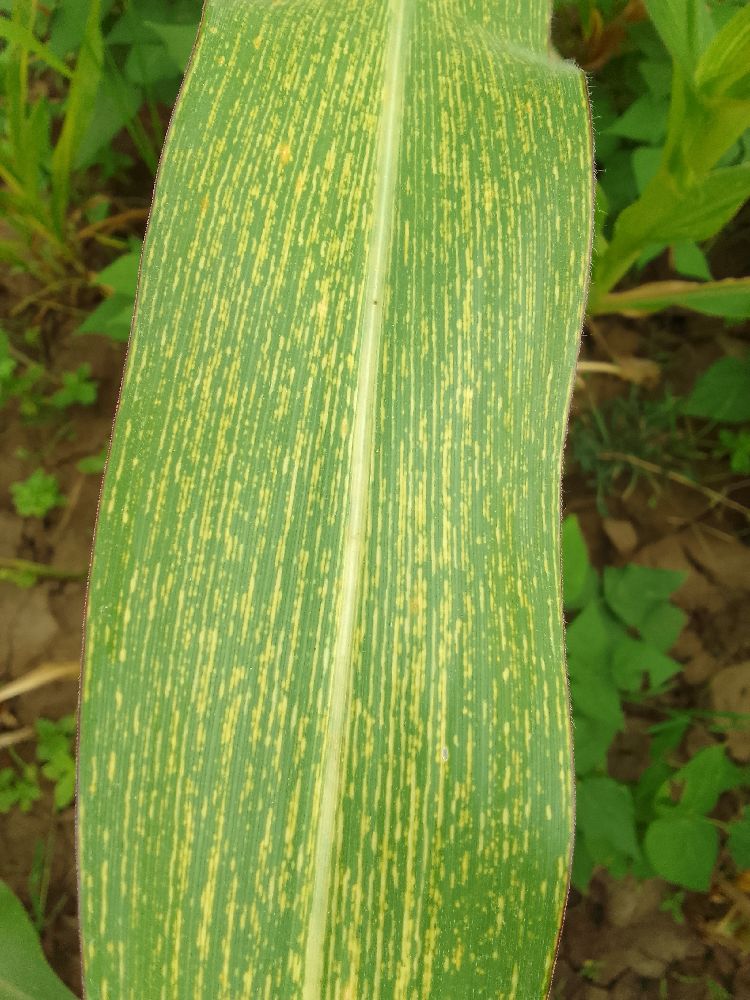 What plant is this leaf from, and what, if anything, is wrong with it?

maize, maize streak virus
